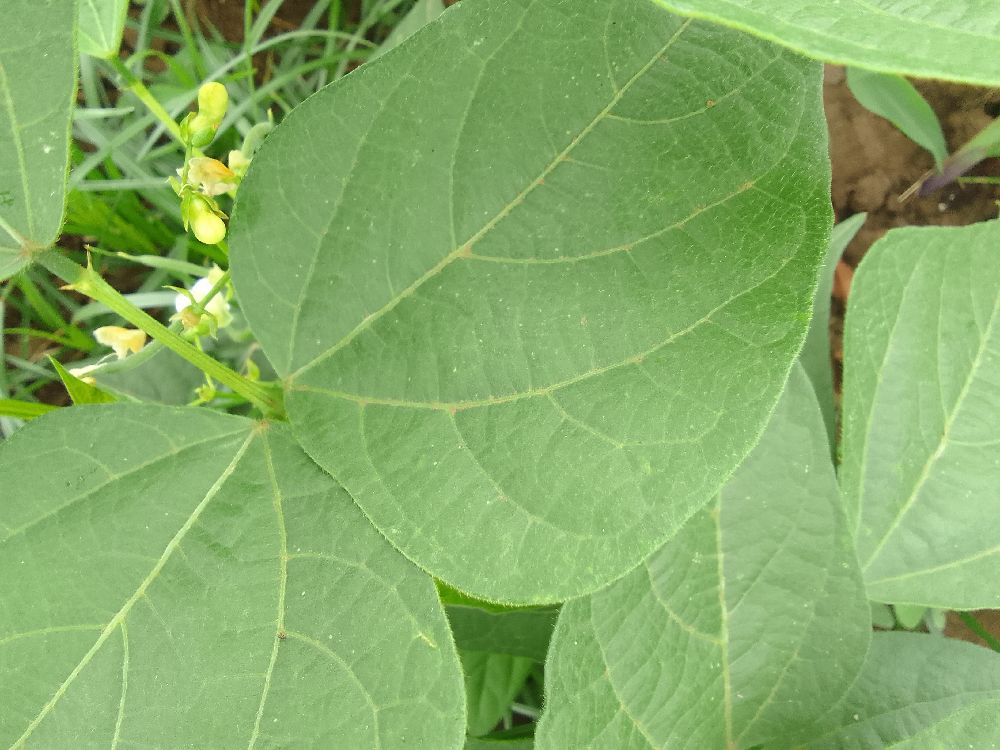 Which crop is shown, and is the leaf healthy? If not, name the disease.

common bean, healthy
